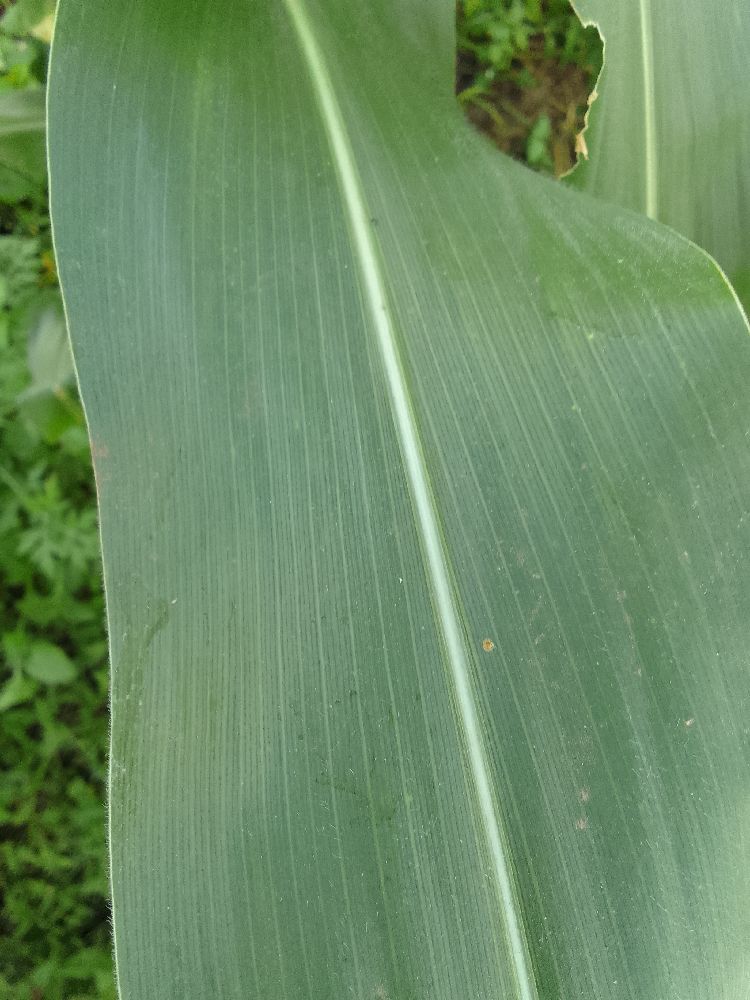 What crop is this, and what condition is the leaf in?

maize, healthy
